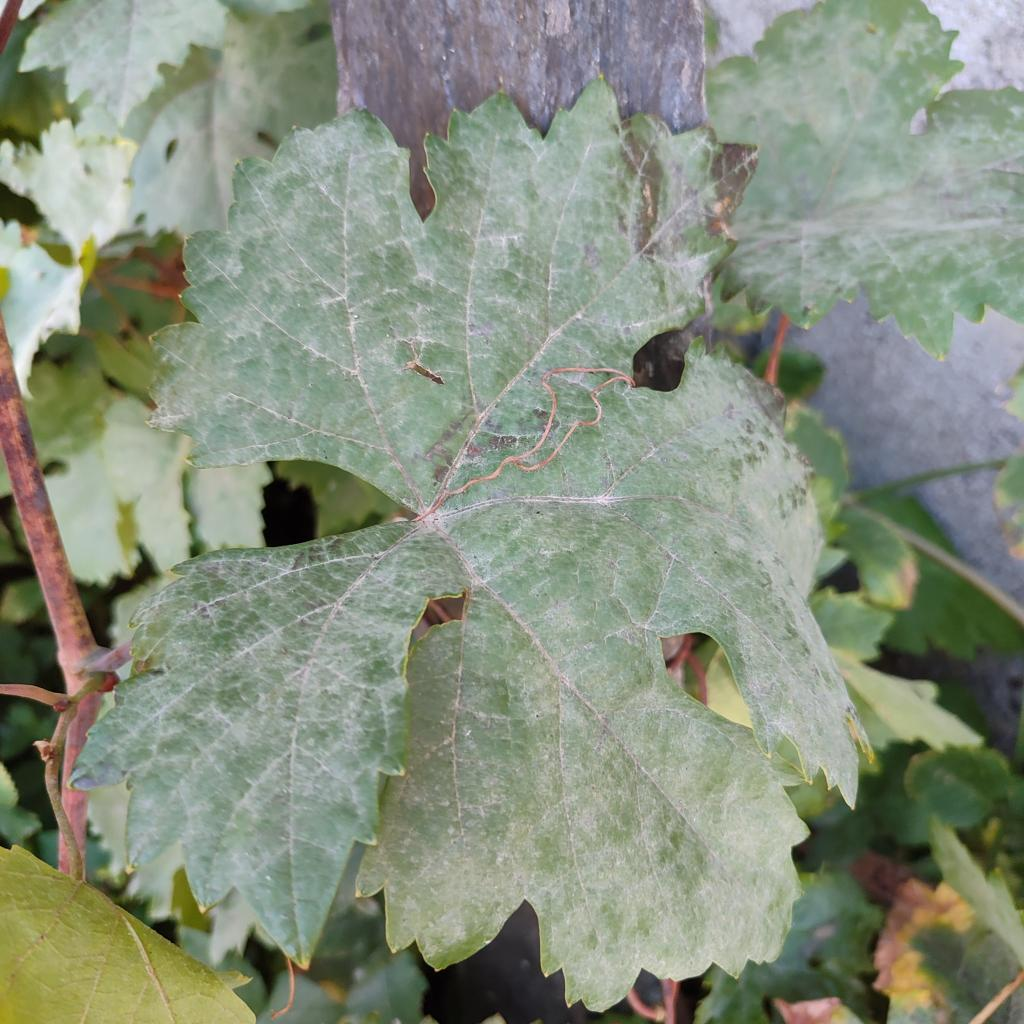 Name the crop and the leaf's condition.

grapevine, powdery mildew
